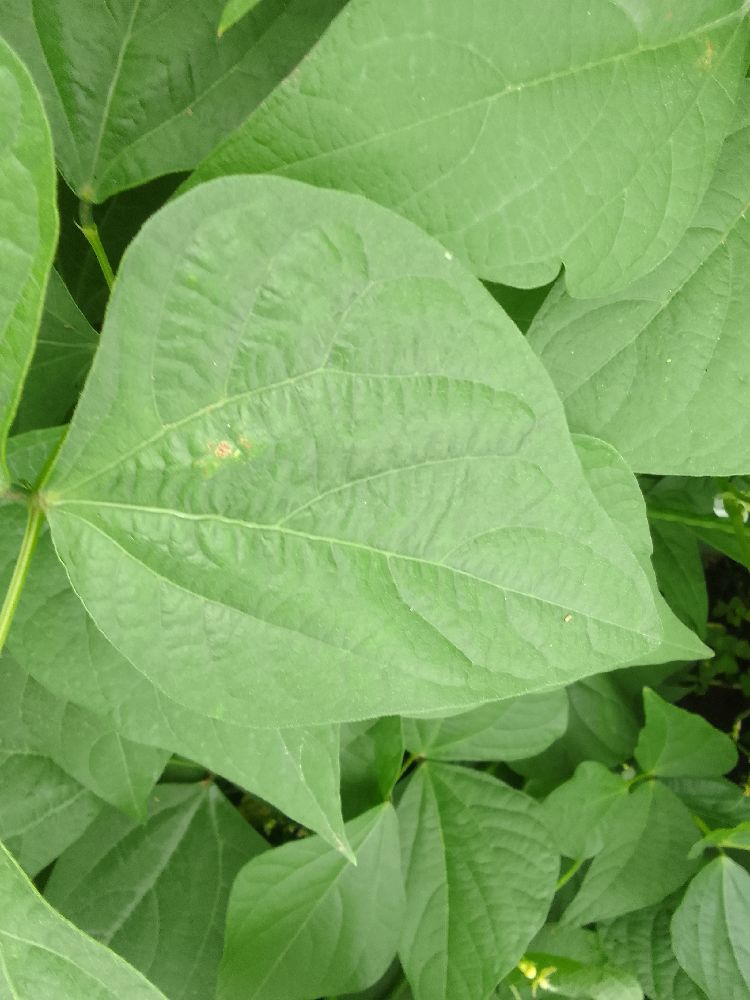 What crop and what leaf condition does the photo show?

common bean, healthy
